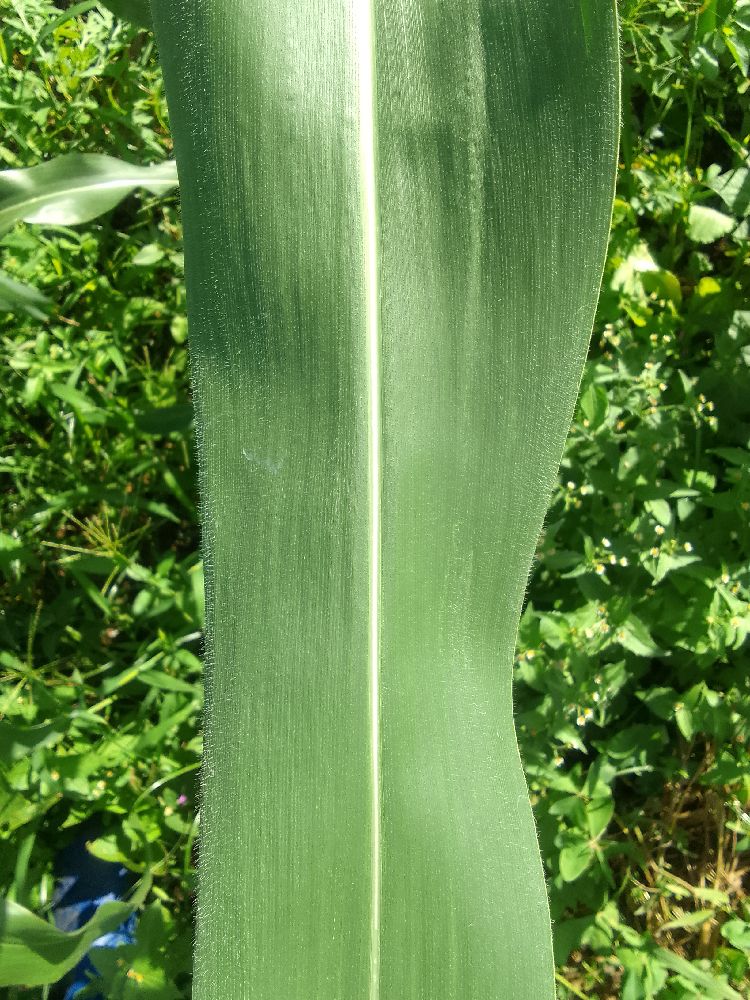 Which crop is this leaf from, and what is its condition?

maize, healthy
